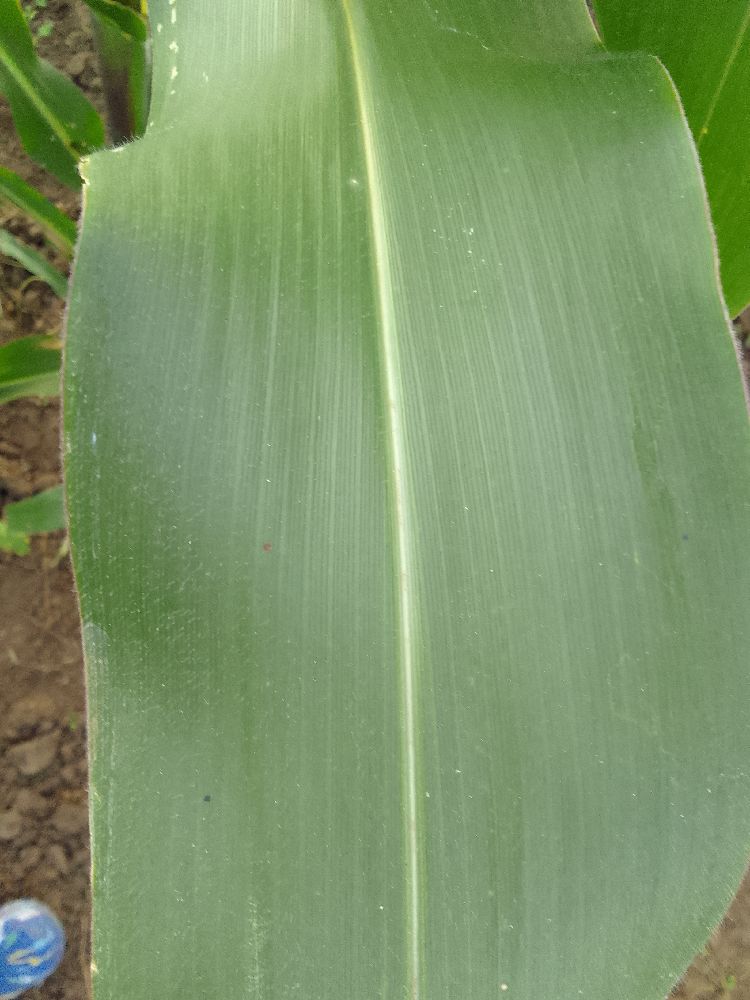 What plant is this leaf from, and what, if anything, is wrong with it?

maize, healthy
